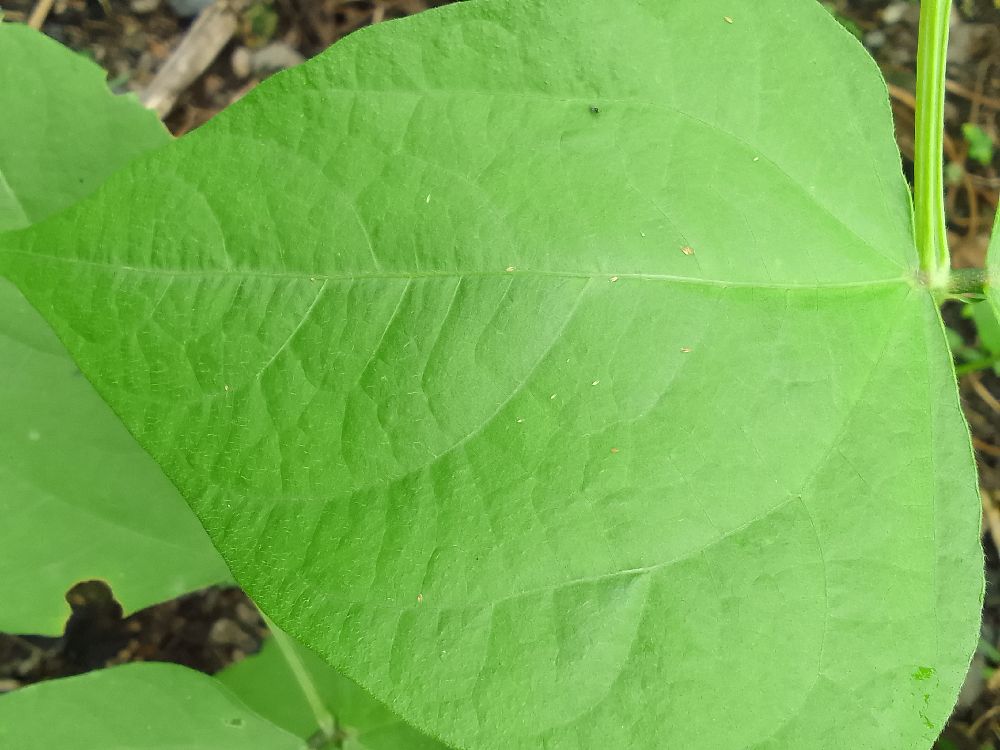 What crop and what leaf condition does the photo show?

common bean, healthy
